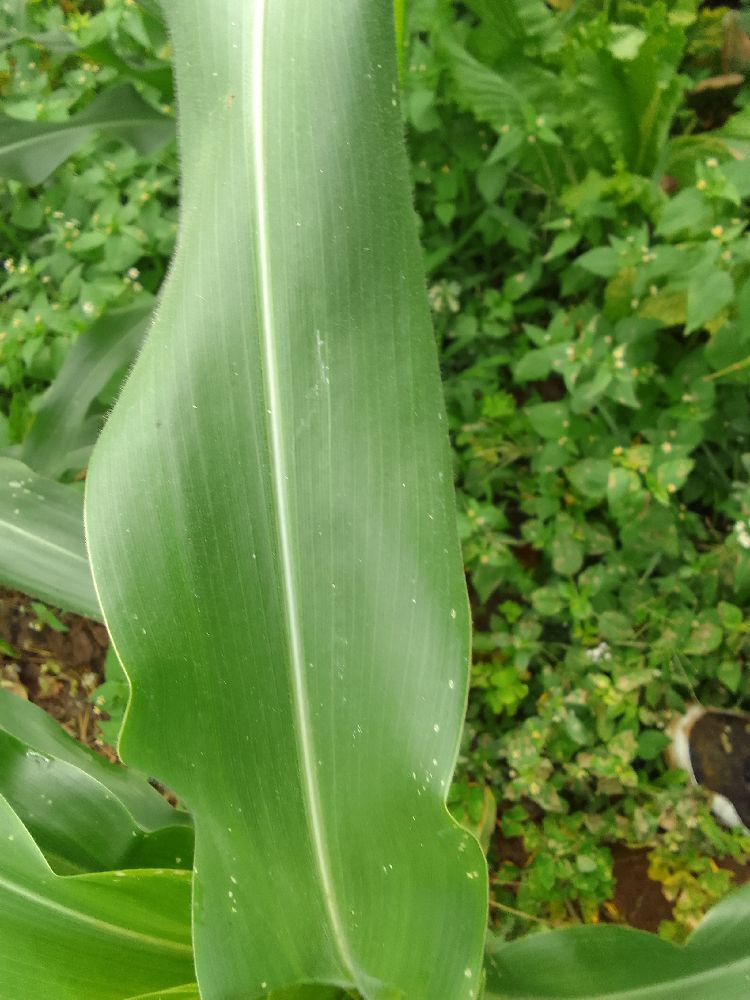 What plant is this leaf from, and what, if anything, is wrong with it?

maize, healthy
